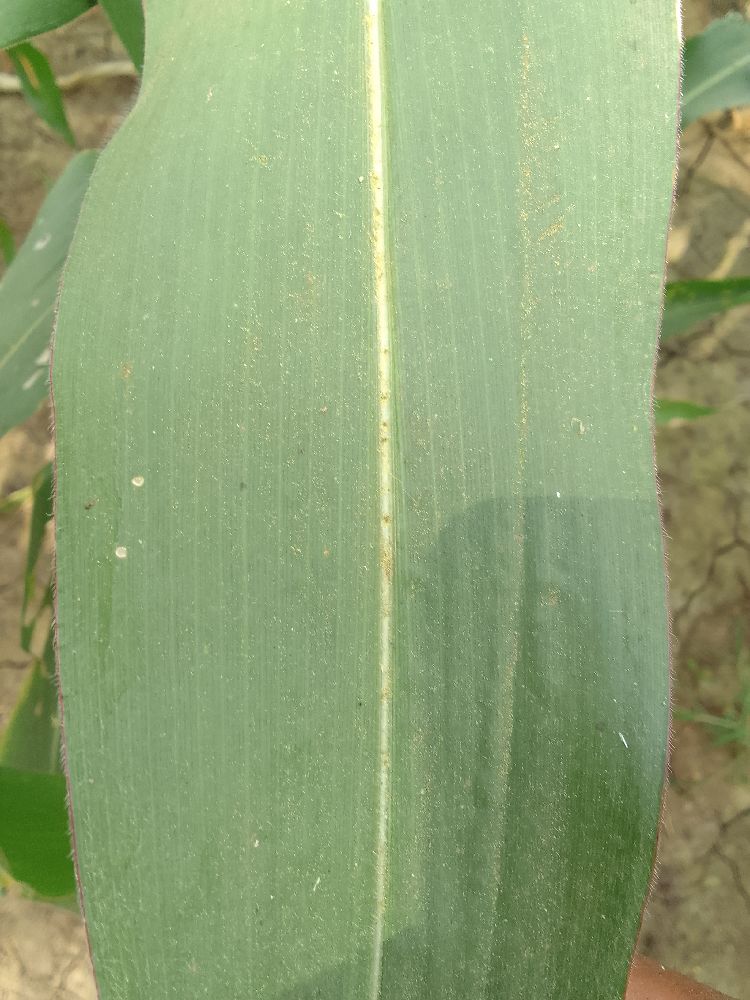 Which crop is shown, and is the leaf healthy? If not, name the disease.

maize, healthy
